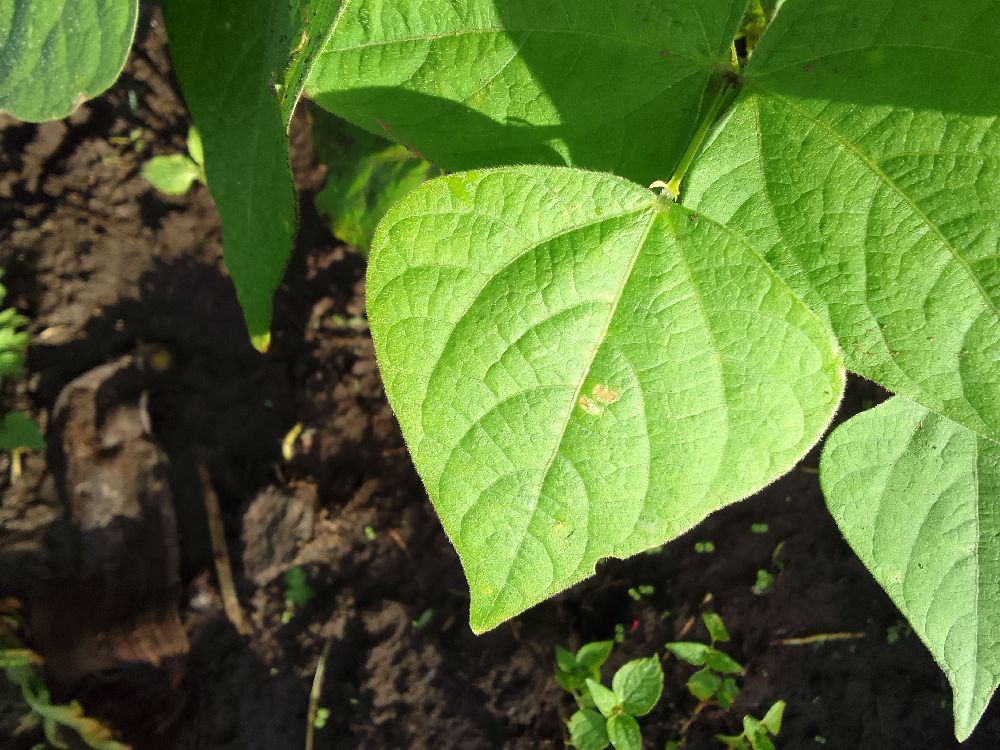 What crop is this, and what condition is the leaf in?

common bean, healthy
